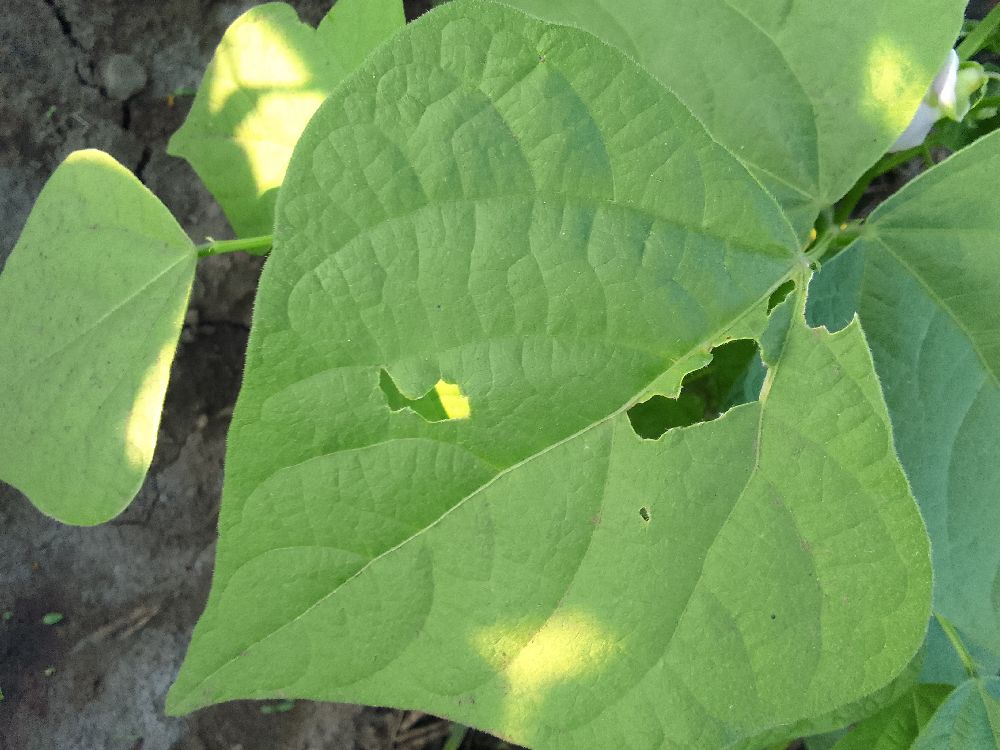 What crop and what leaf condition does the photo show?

common bean, healthy
